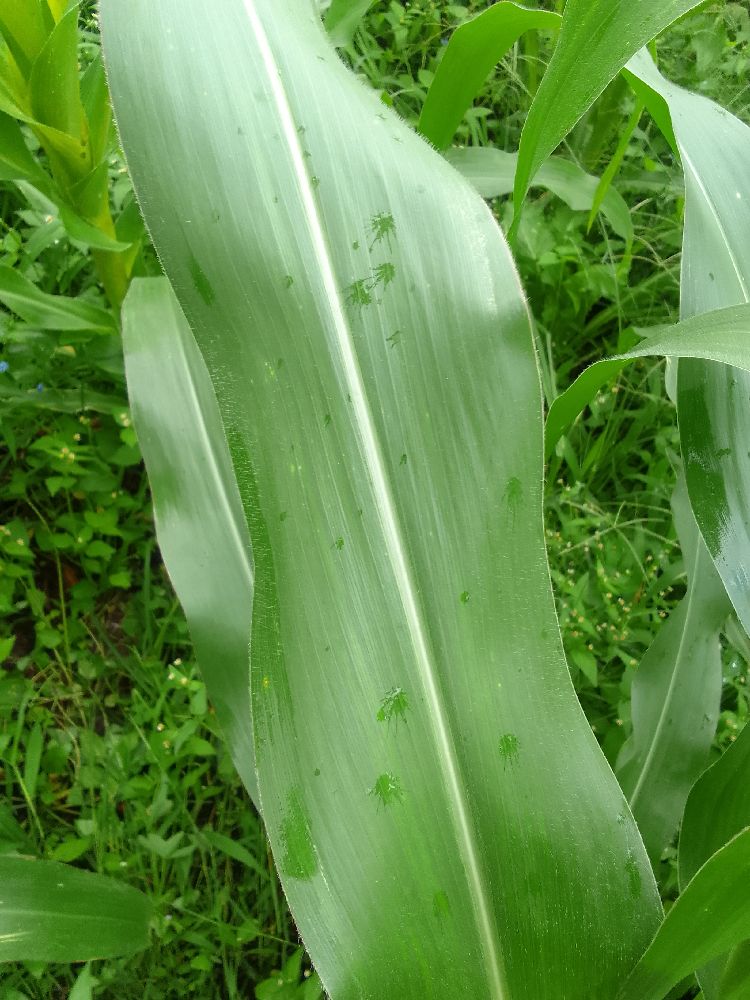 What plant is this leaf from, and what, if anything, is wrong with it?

maize, healthy
